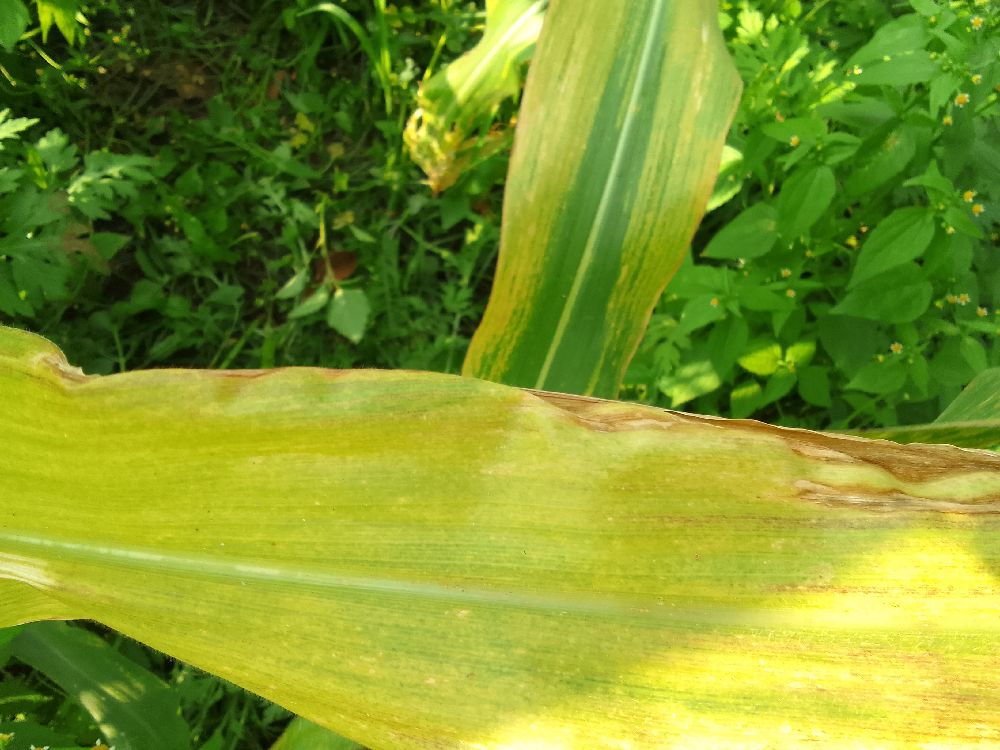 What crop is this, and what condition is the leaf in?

maize, maize lethal necrosis
